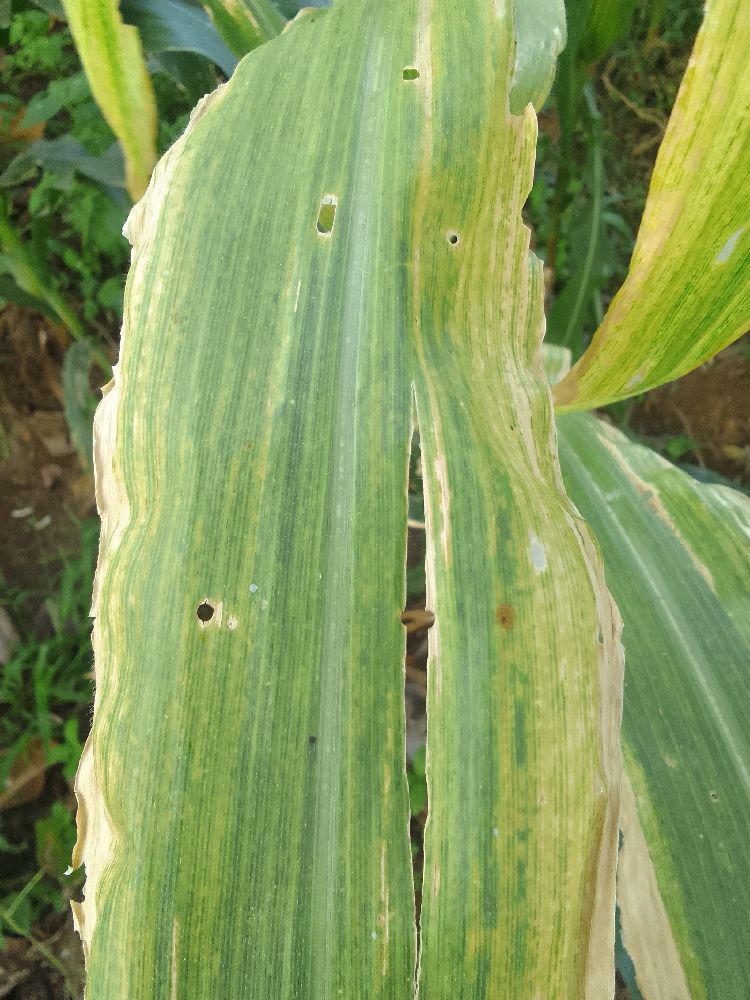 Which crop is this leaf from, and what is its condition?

maize, maize lethal necrosis
